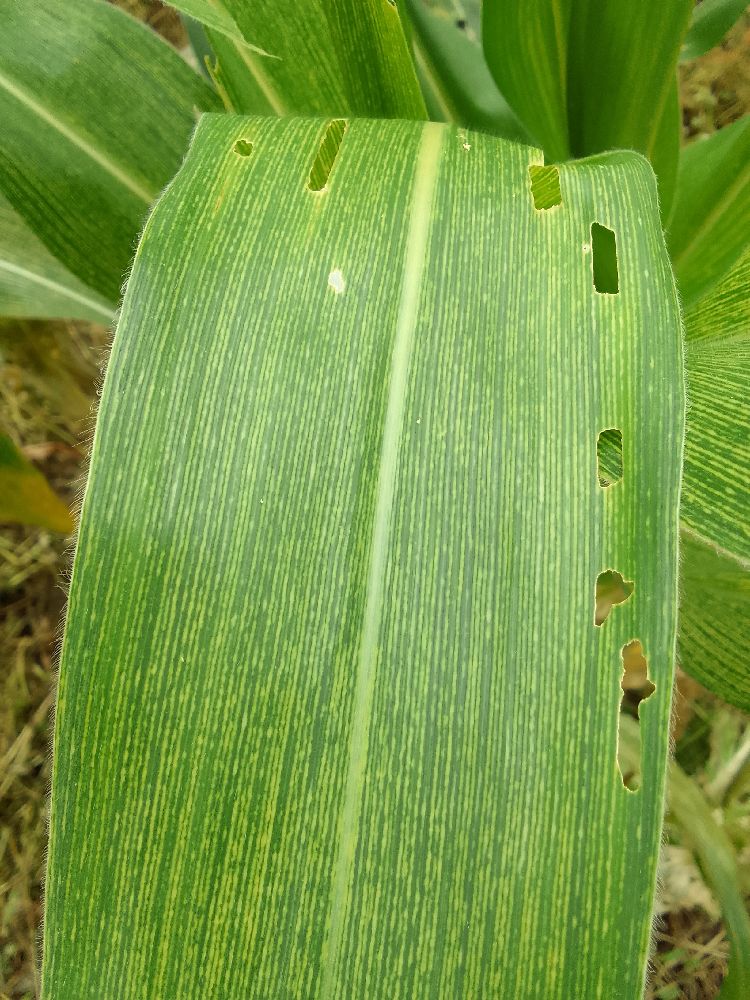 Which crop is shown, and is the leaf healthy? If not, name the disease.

maize, maize streak virus
